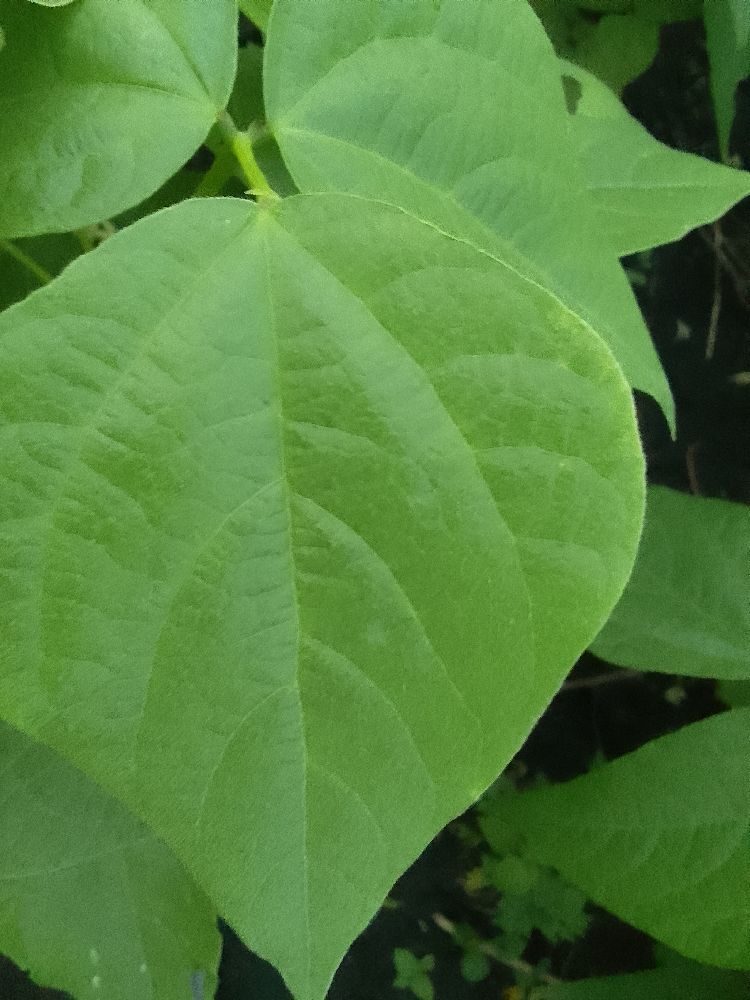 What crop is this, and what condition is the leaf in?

common bean, healthy
